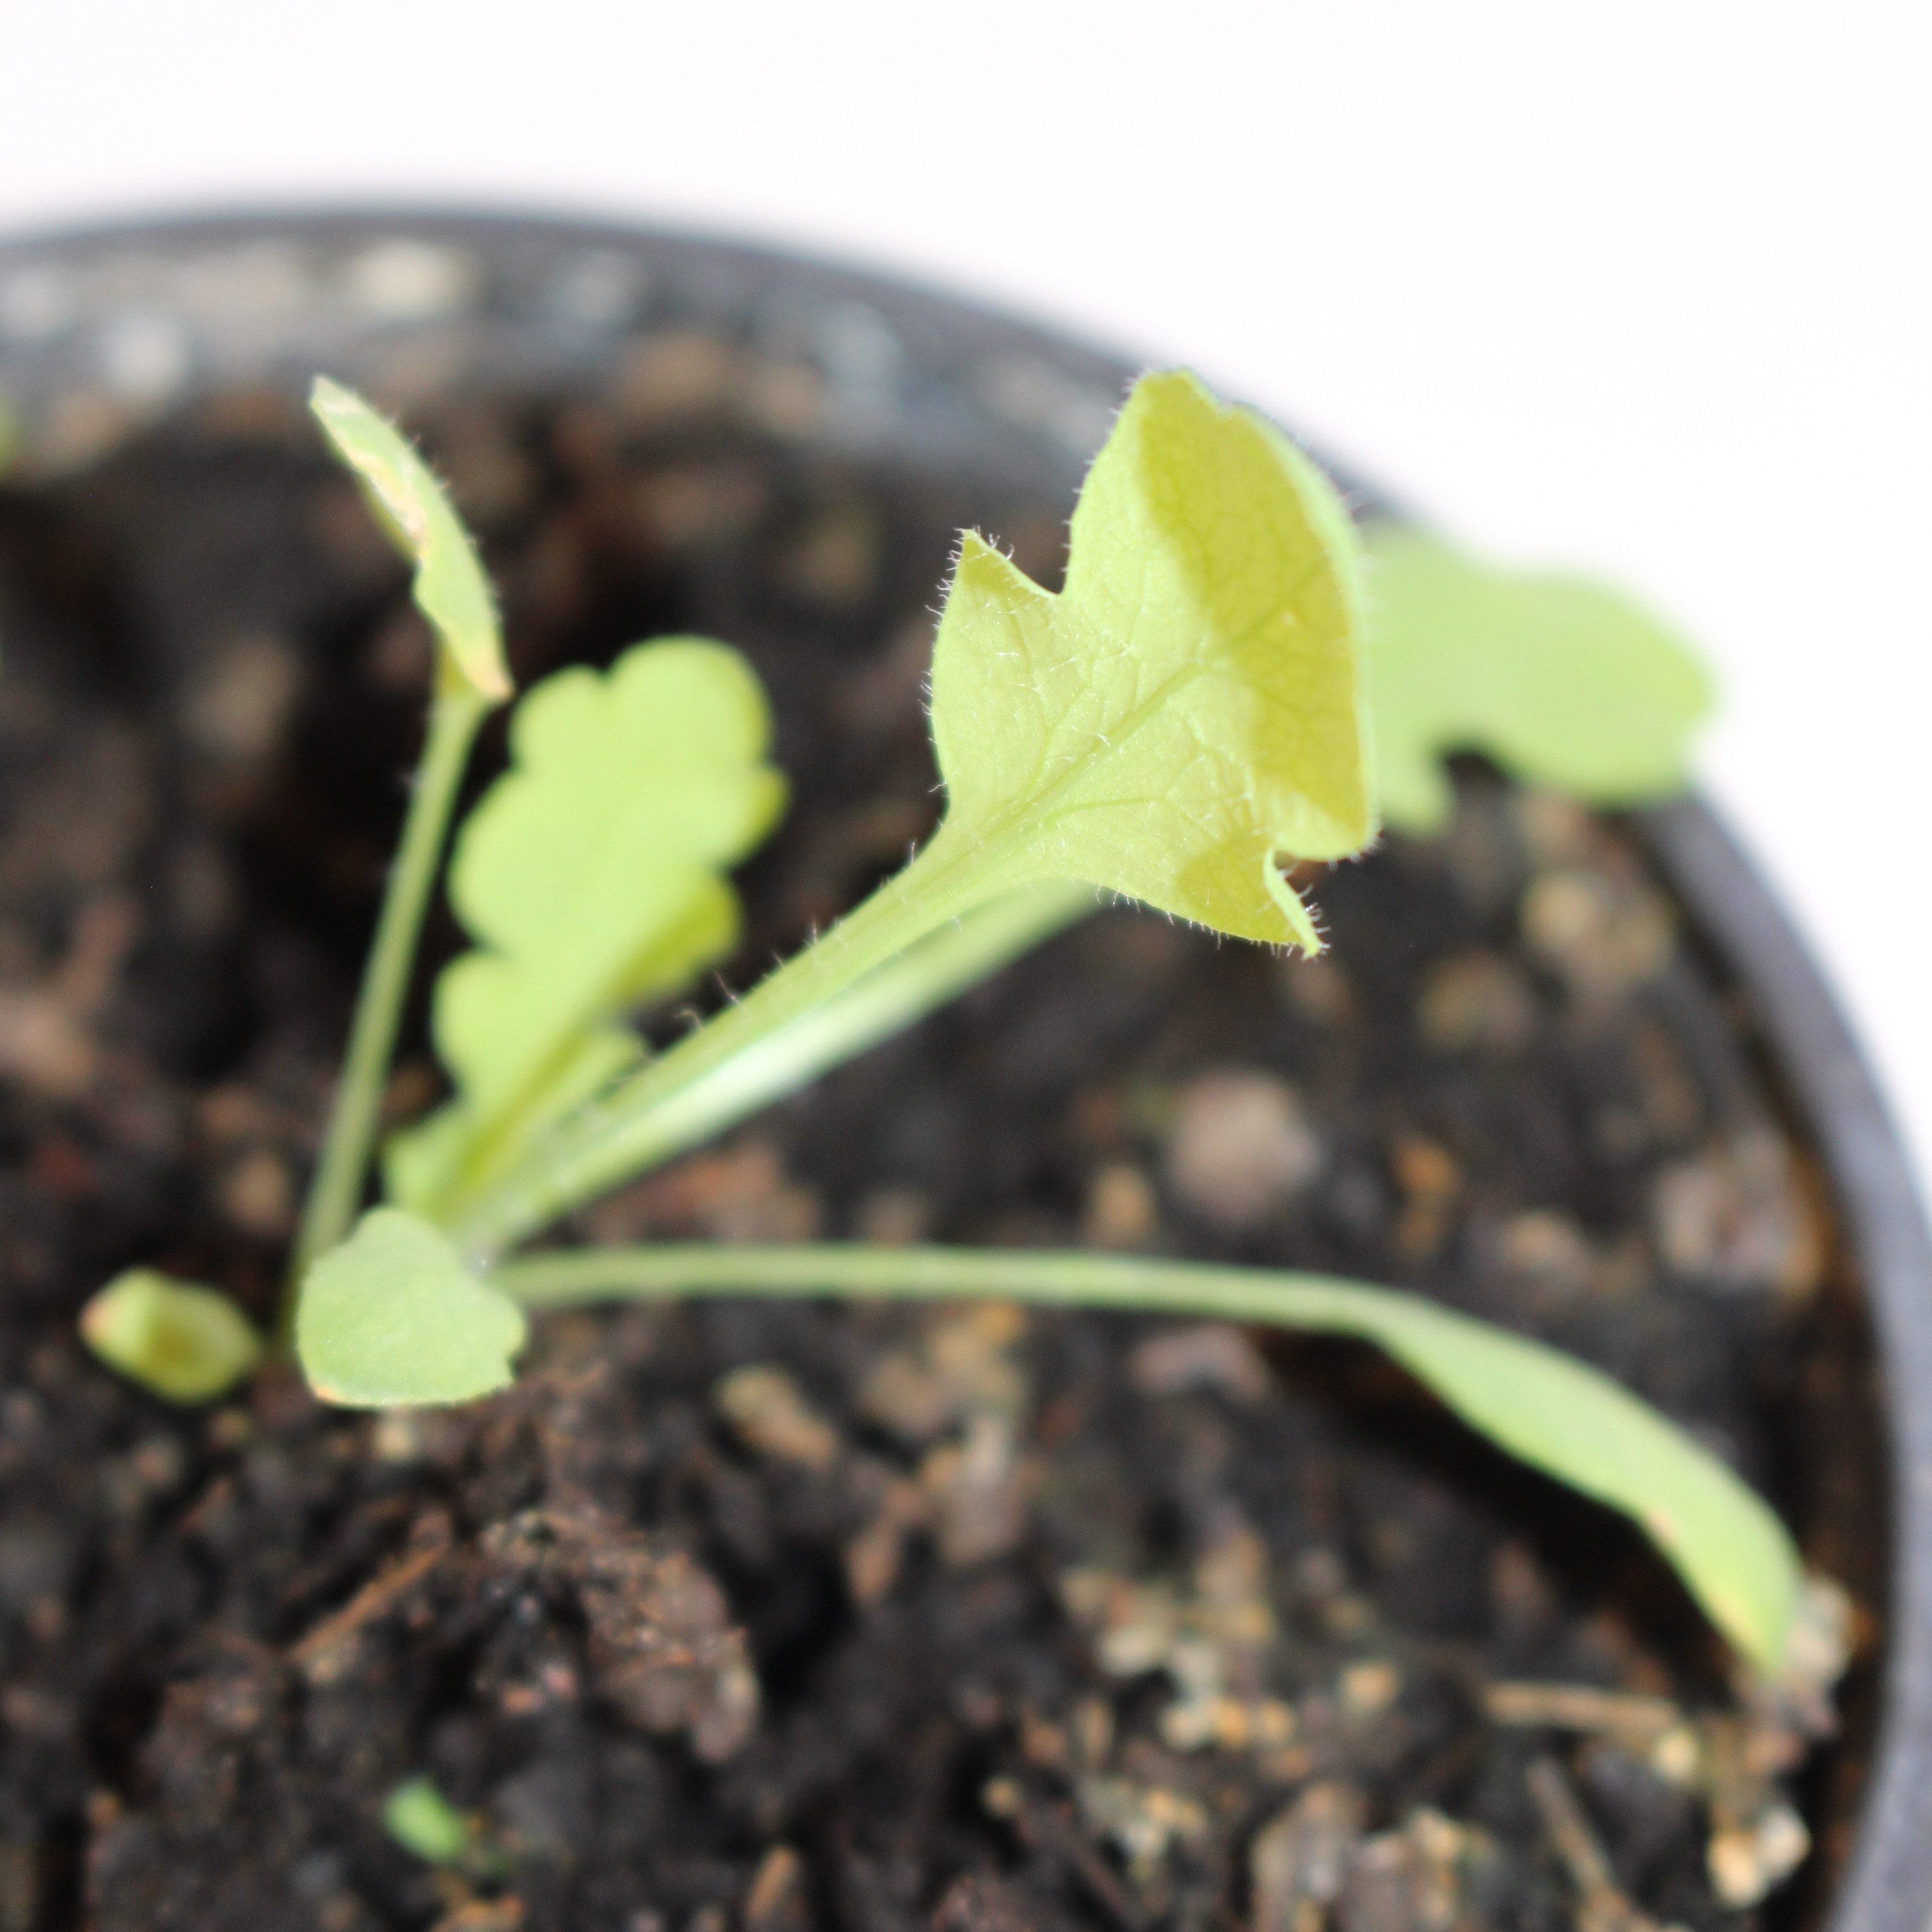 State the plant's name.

Papaver rhoeas
